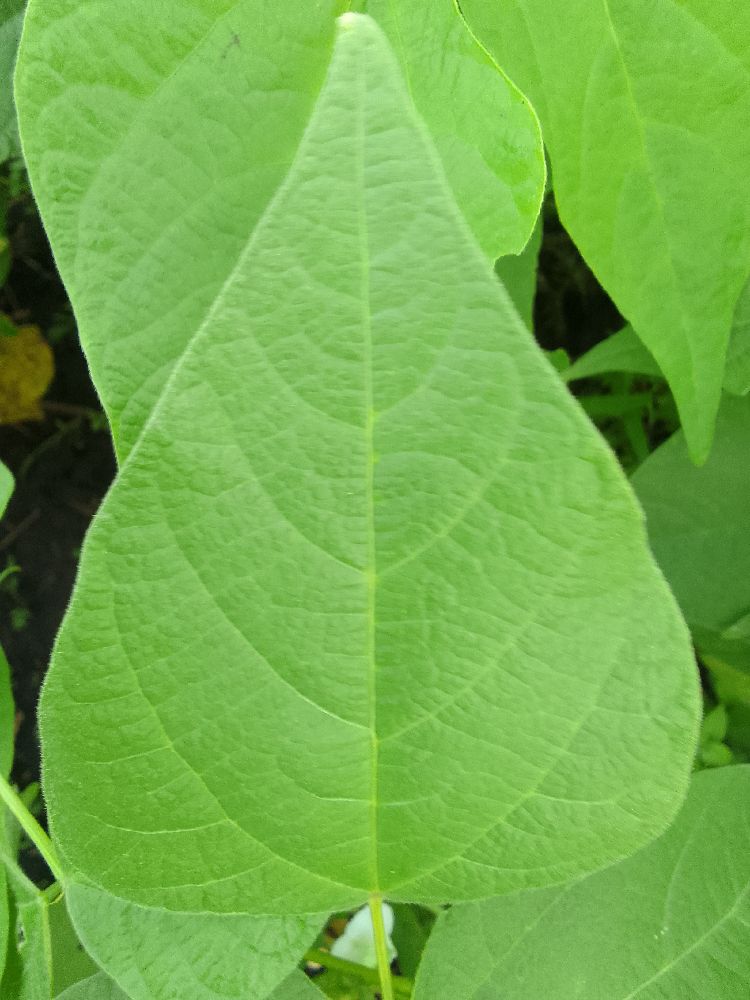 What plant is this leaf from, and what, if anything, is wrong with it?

common bean, healthy
